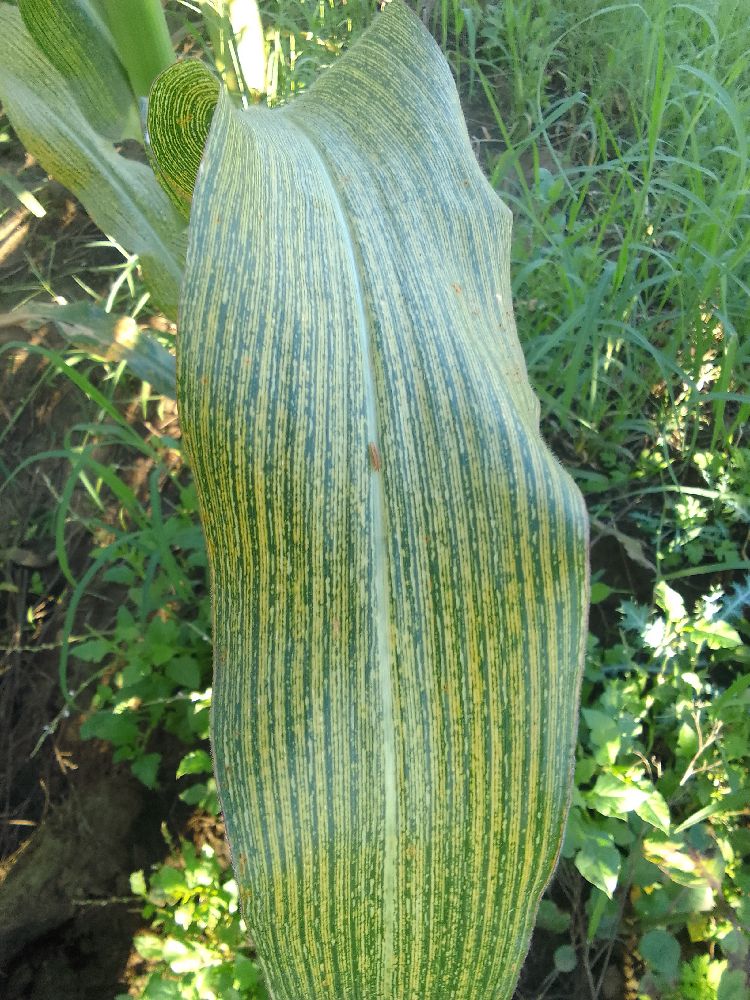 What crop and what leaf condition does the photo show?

maize, maize streak virus
